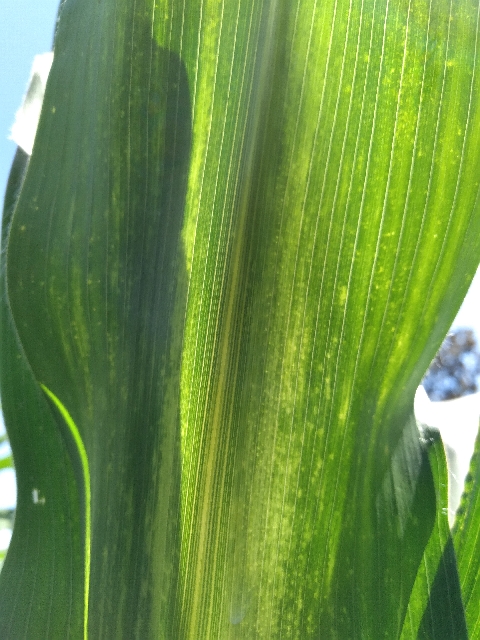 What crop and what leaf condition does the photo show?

maize, maize lethal necrosis
